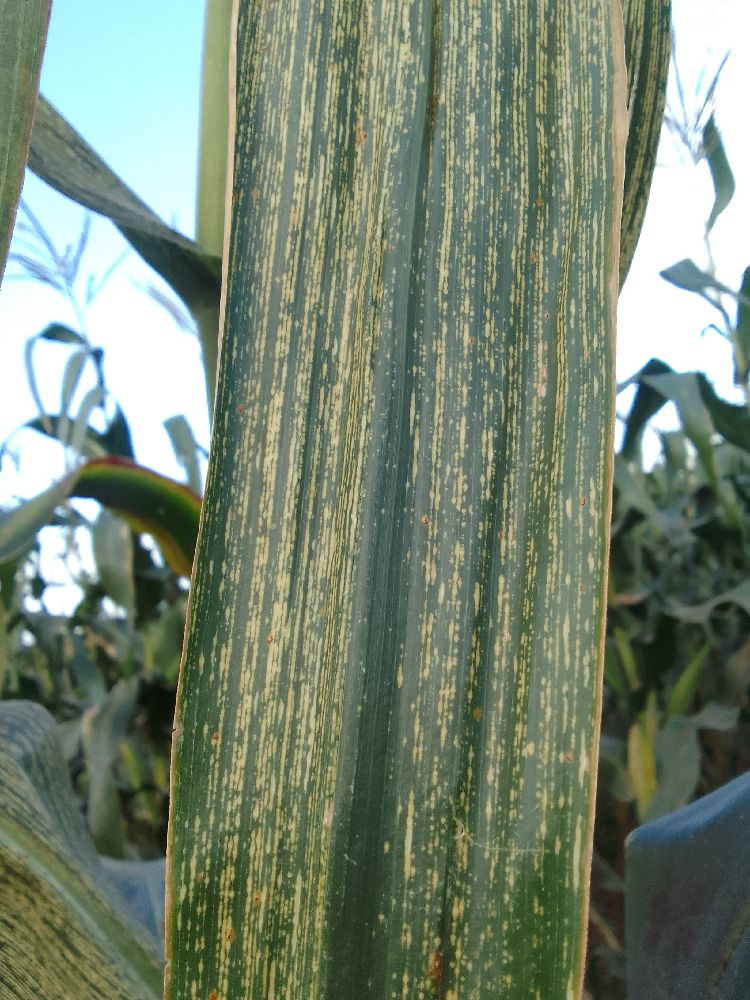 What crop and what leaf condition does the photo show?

maize, maize streak virus
